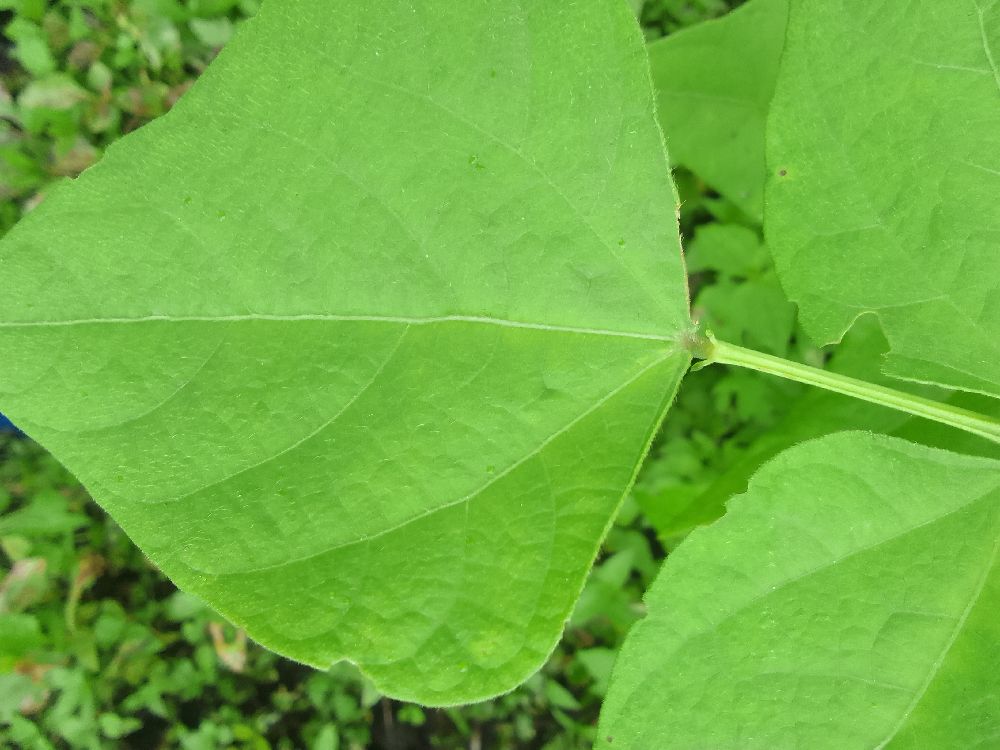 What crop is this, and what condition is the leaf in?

common bean, healthy
